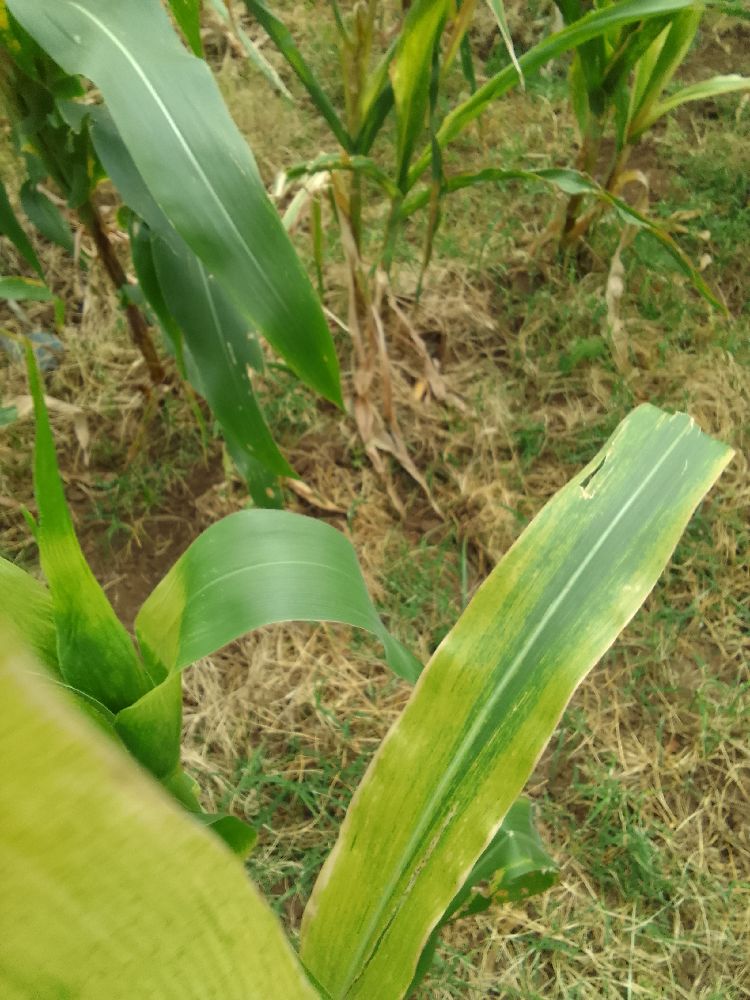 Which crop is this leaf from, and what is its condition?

maize, maize lethal necrosis
